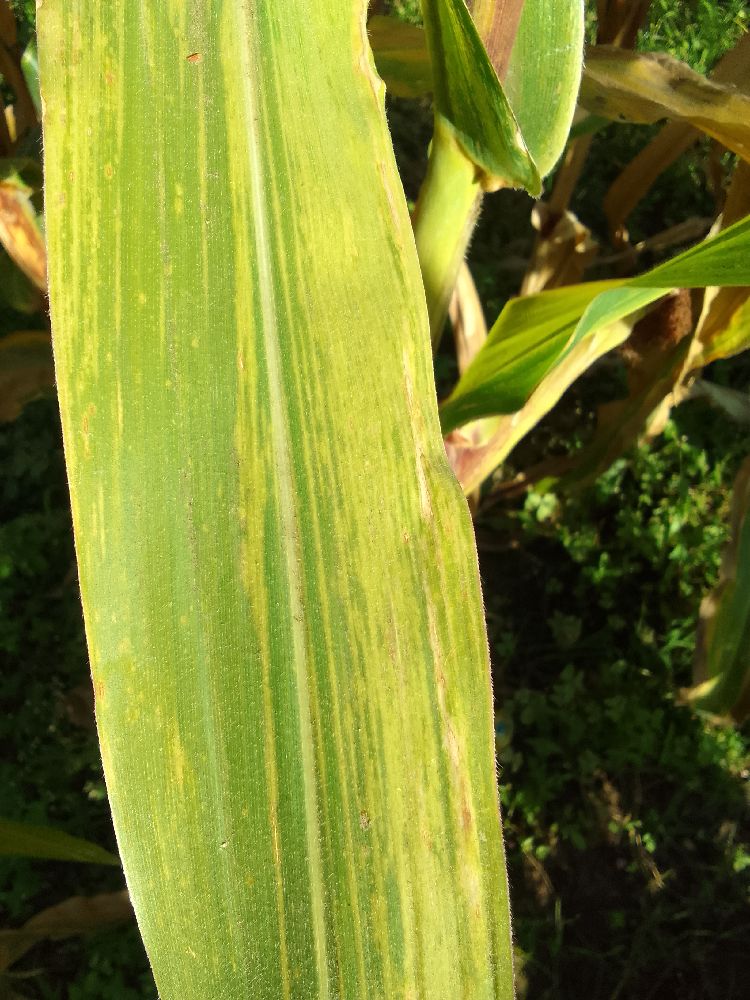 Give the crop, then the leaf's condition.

maize, maize lethal necrosis
